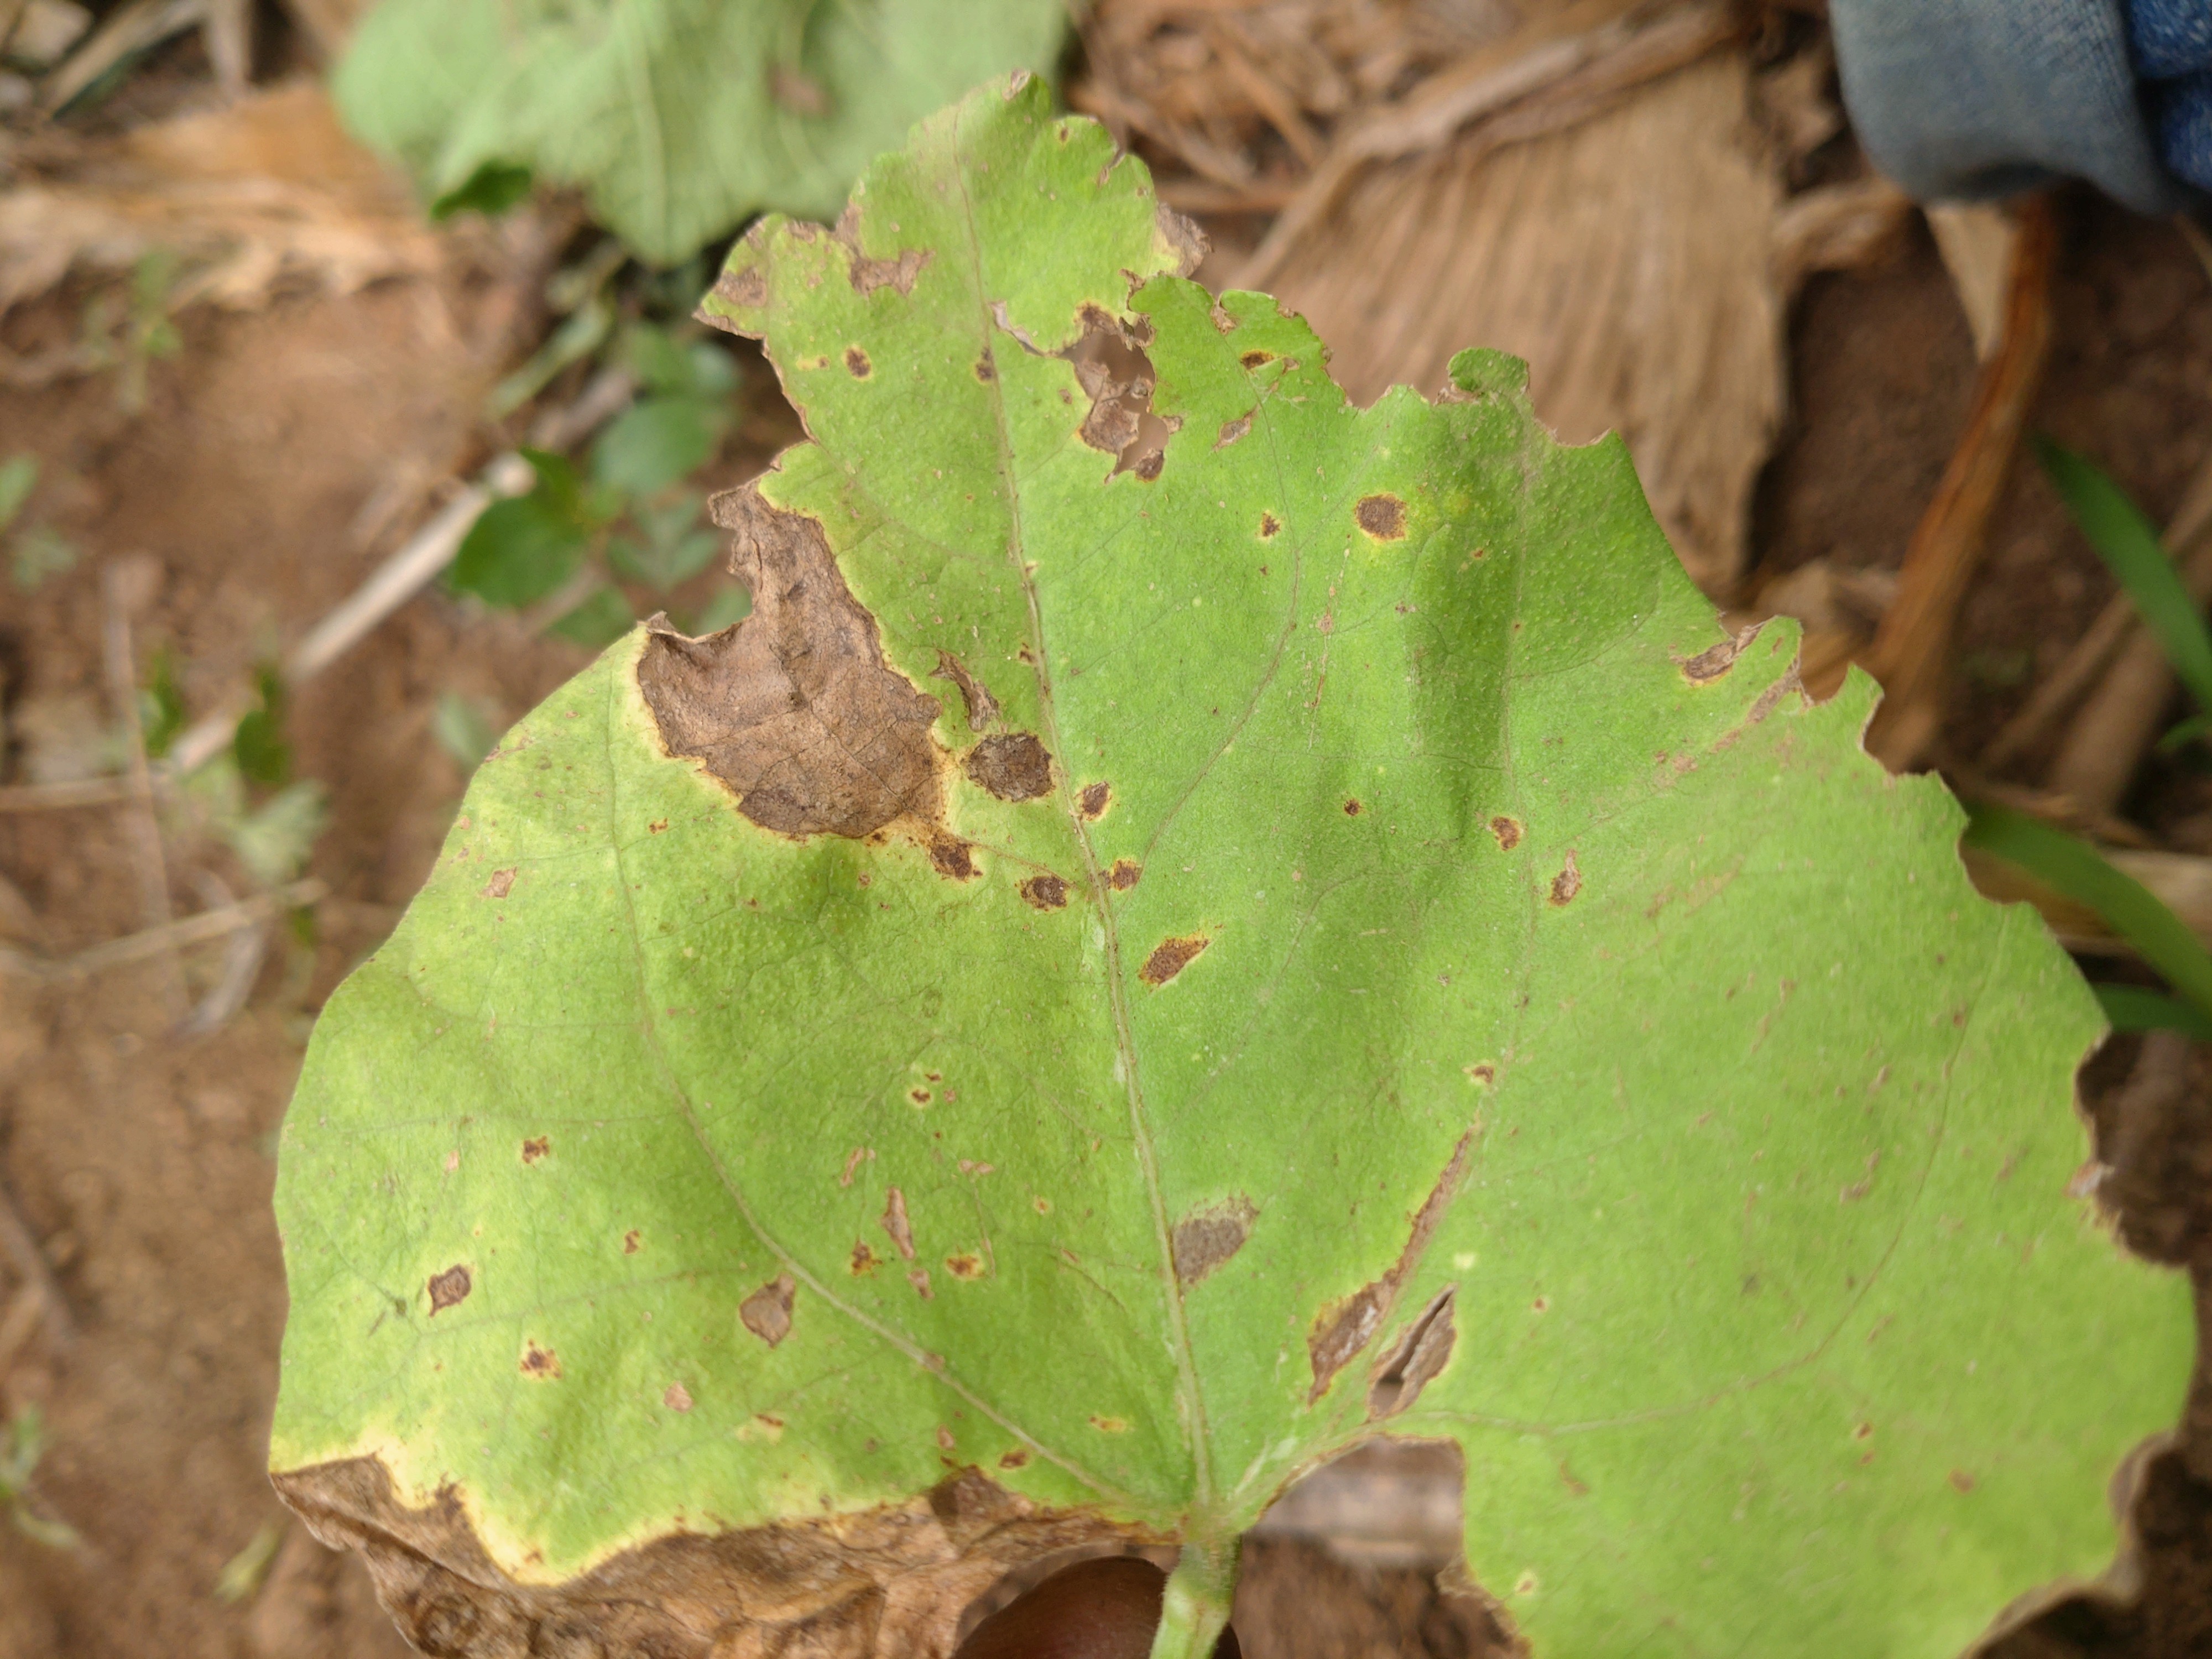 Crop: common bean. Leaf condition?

anthracnose
